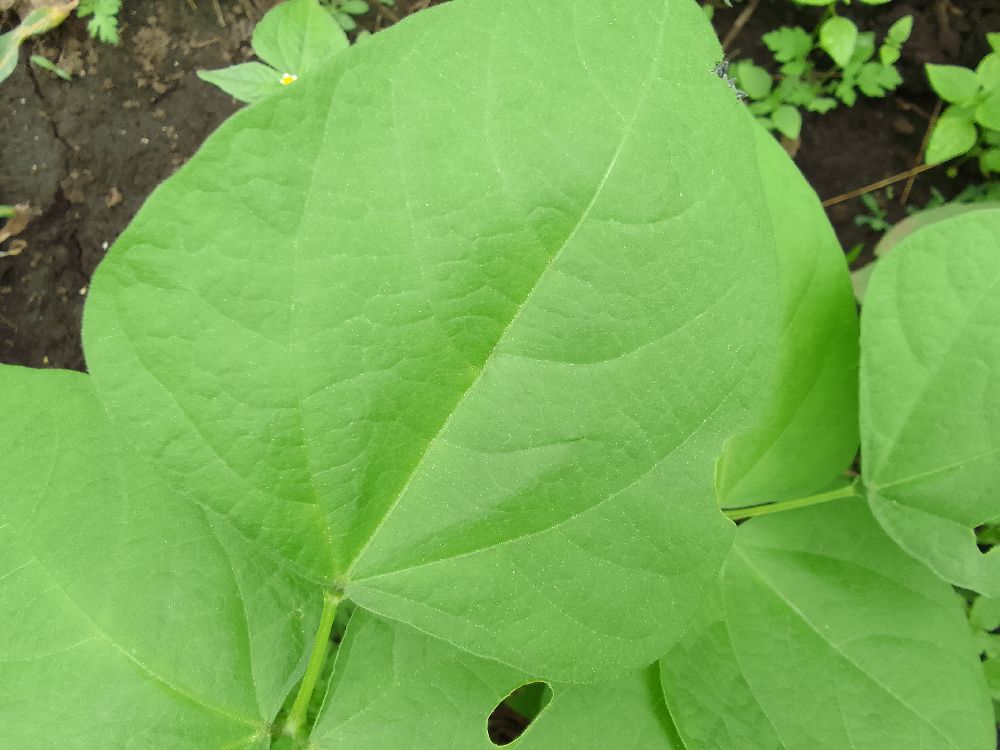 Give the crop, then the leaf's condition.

common bean, healthy
